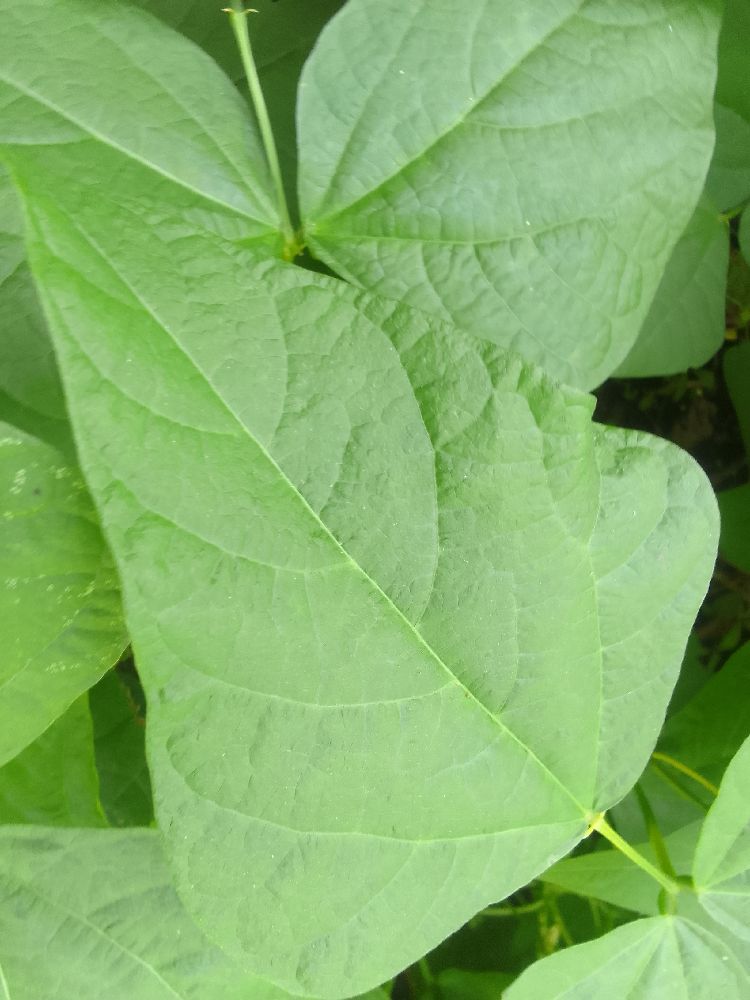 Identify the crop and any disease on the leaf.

common bean, healthy
